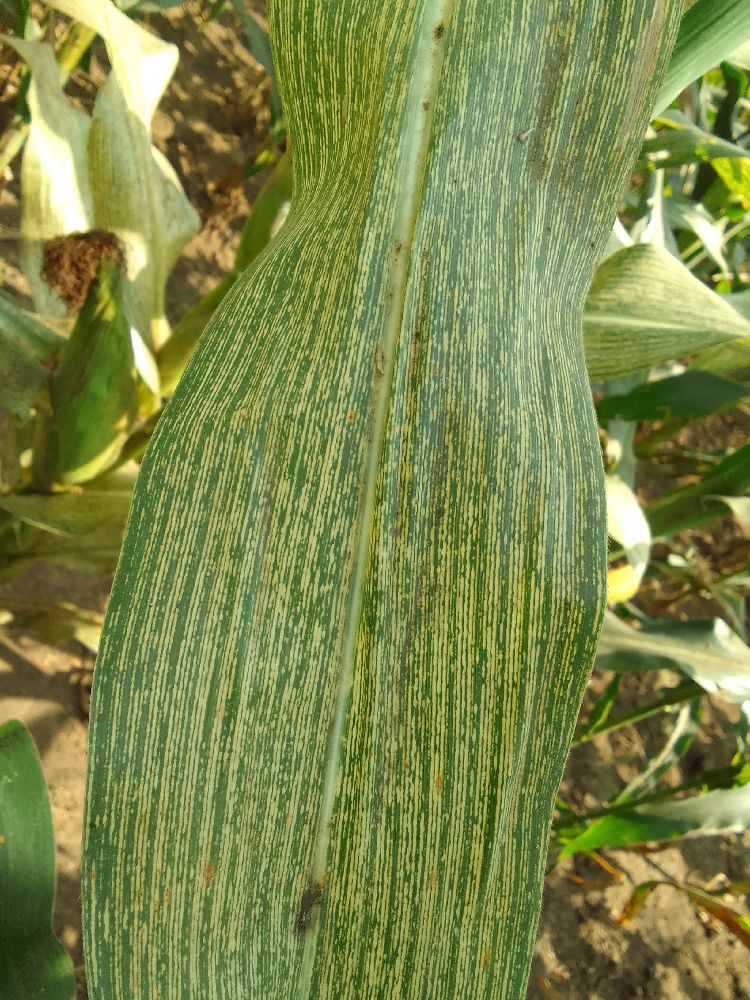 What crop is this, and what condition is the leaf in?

maize, maize streak virus
